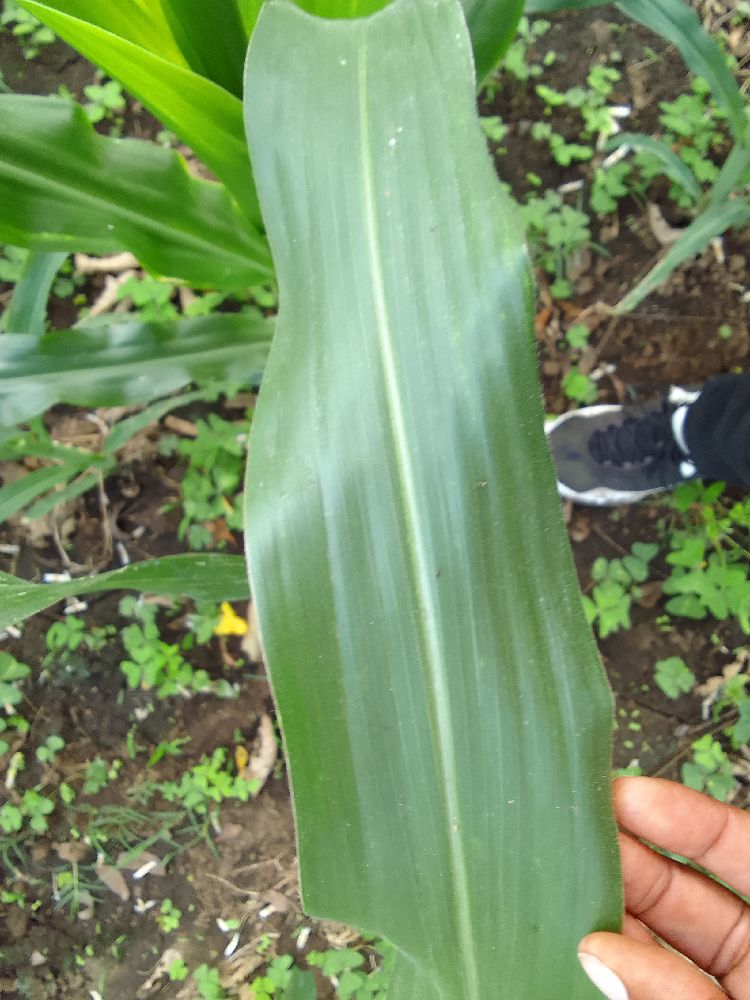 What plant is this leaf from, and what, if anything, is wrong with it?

maize, healthy
